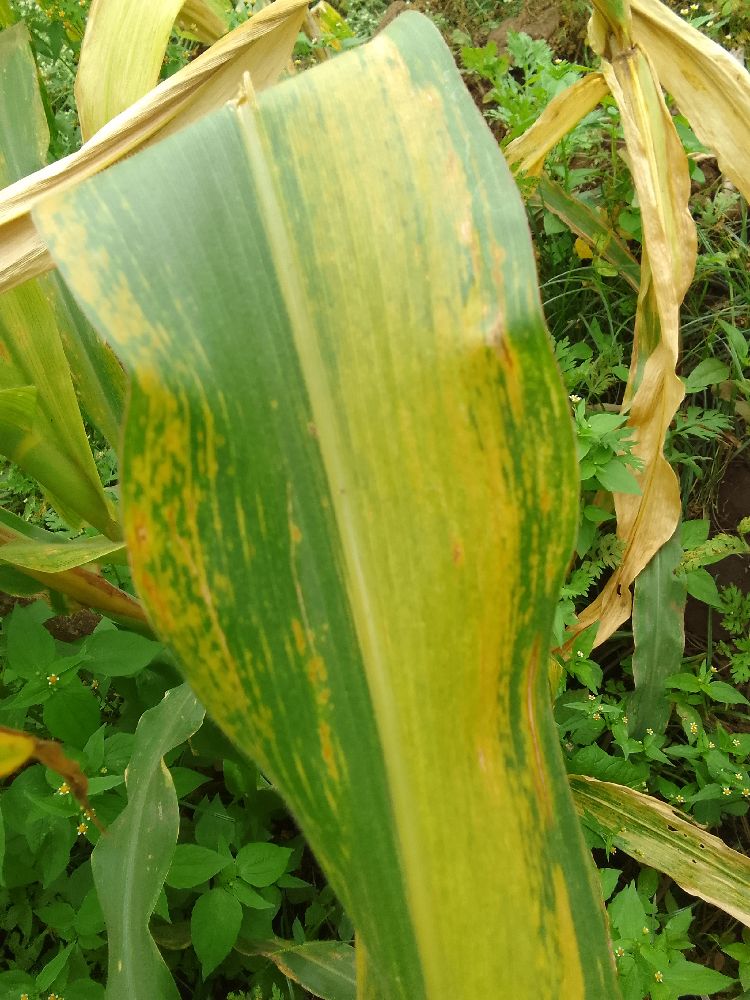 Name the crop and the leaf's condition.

maize, maize lethal necrosis
